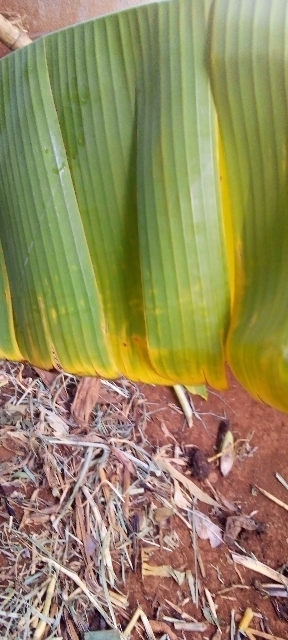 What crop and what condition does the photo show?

banana, fusarium wilt race 1
